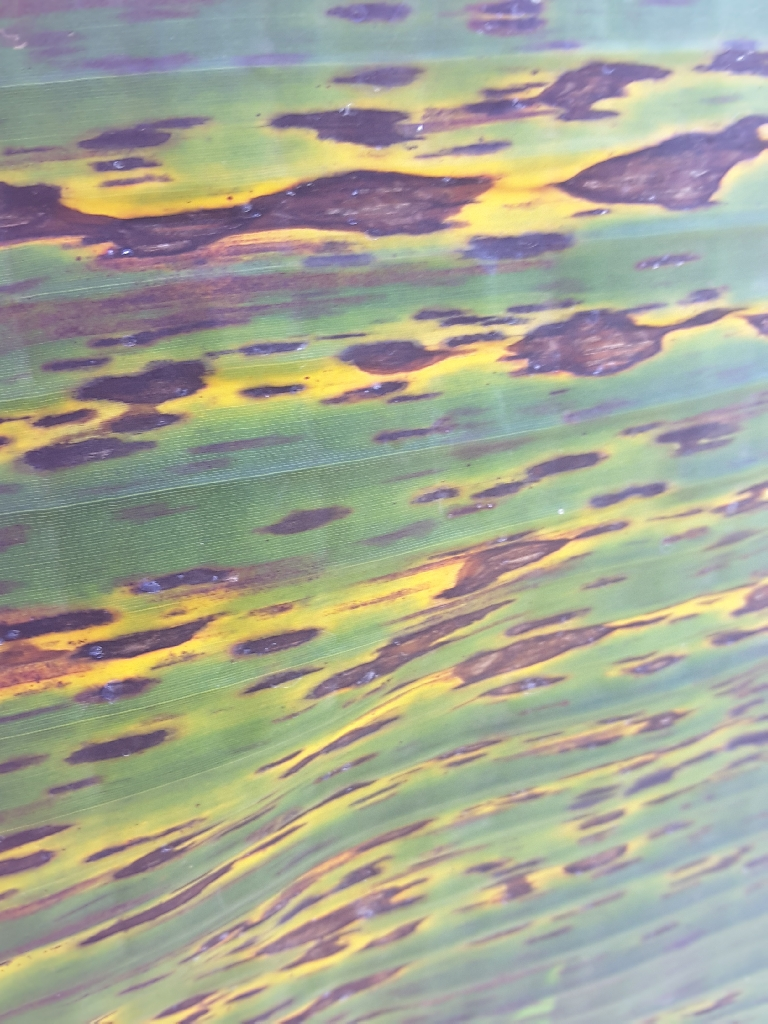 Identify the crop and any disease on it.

banana, black sigatoka
